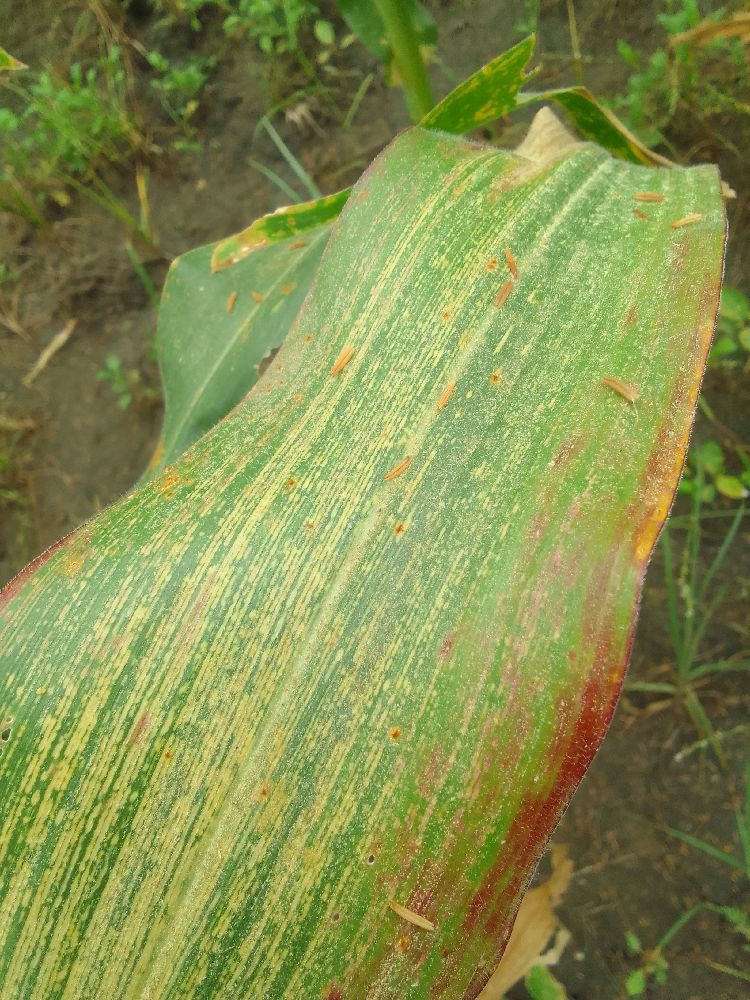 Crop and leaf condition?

maize, maize streak virus
